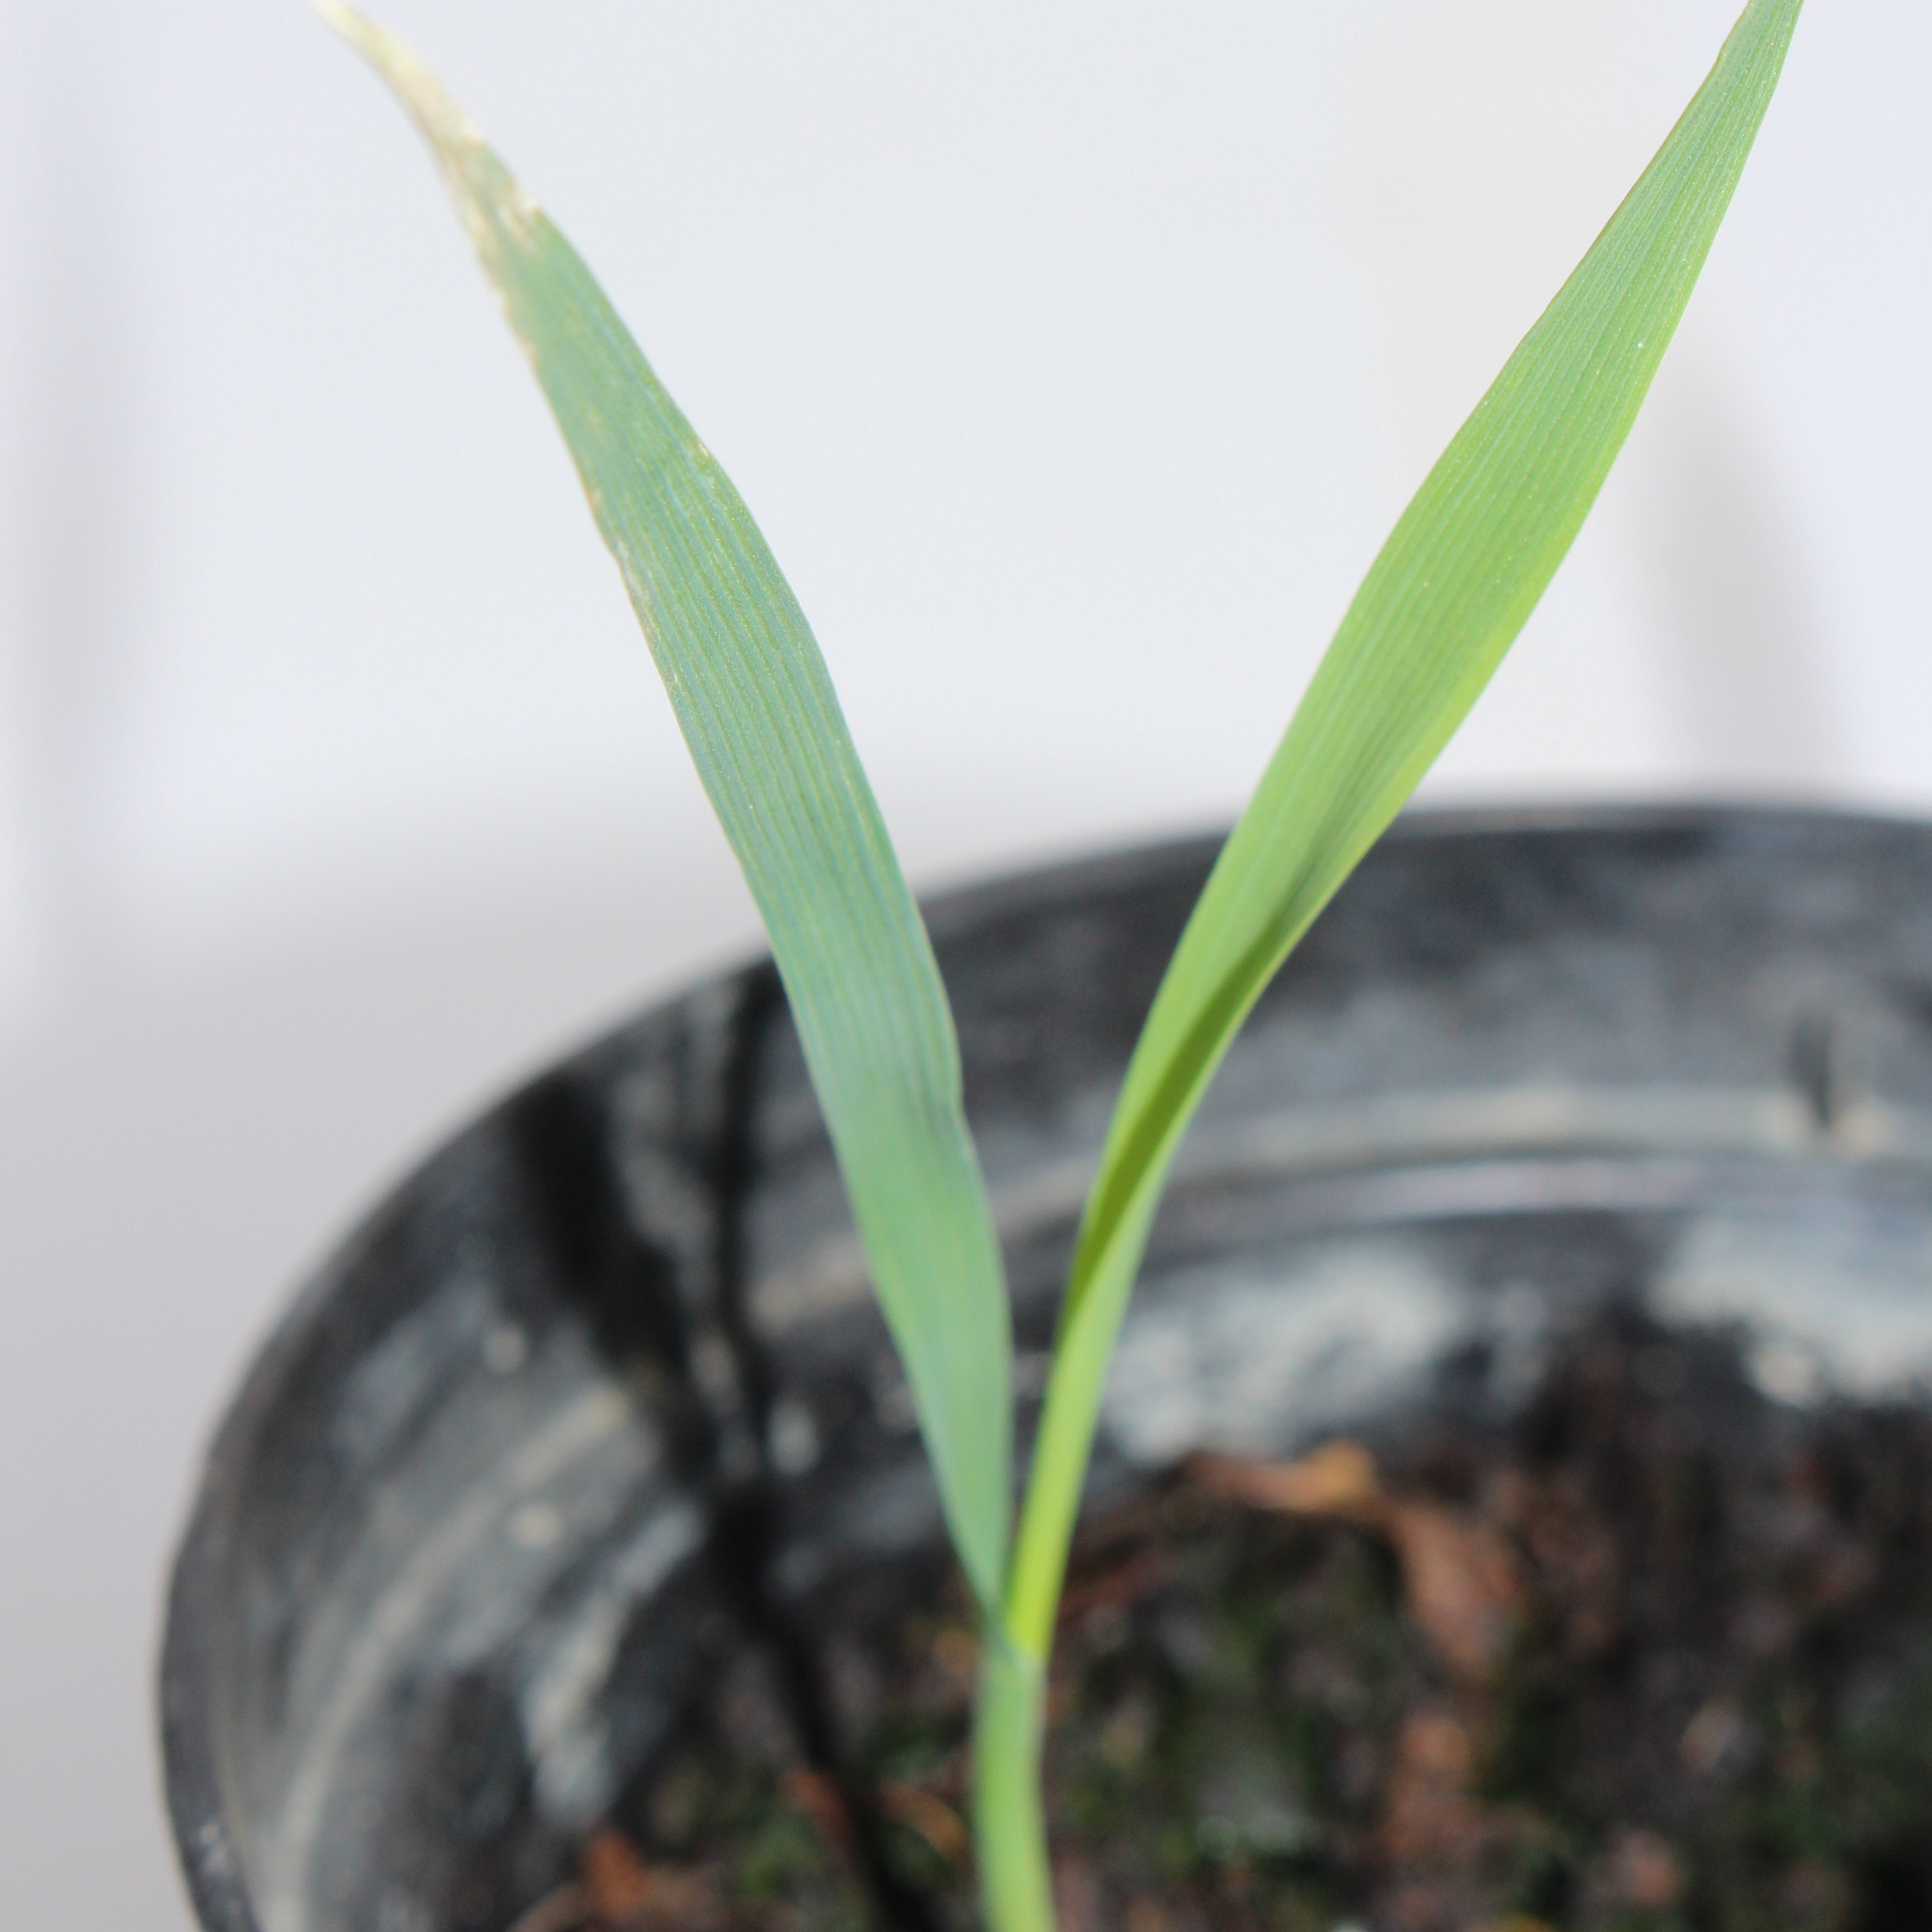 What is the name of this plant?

Avena sterilis
